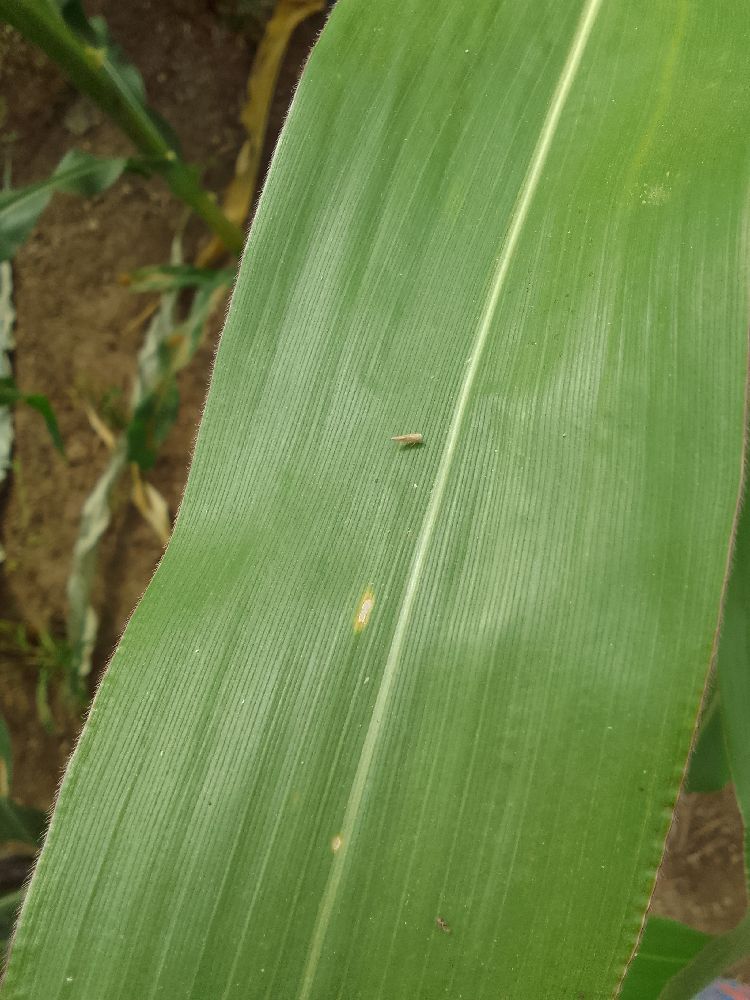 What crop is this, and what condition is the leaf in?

maize, healthy
